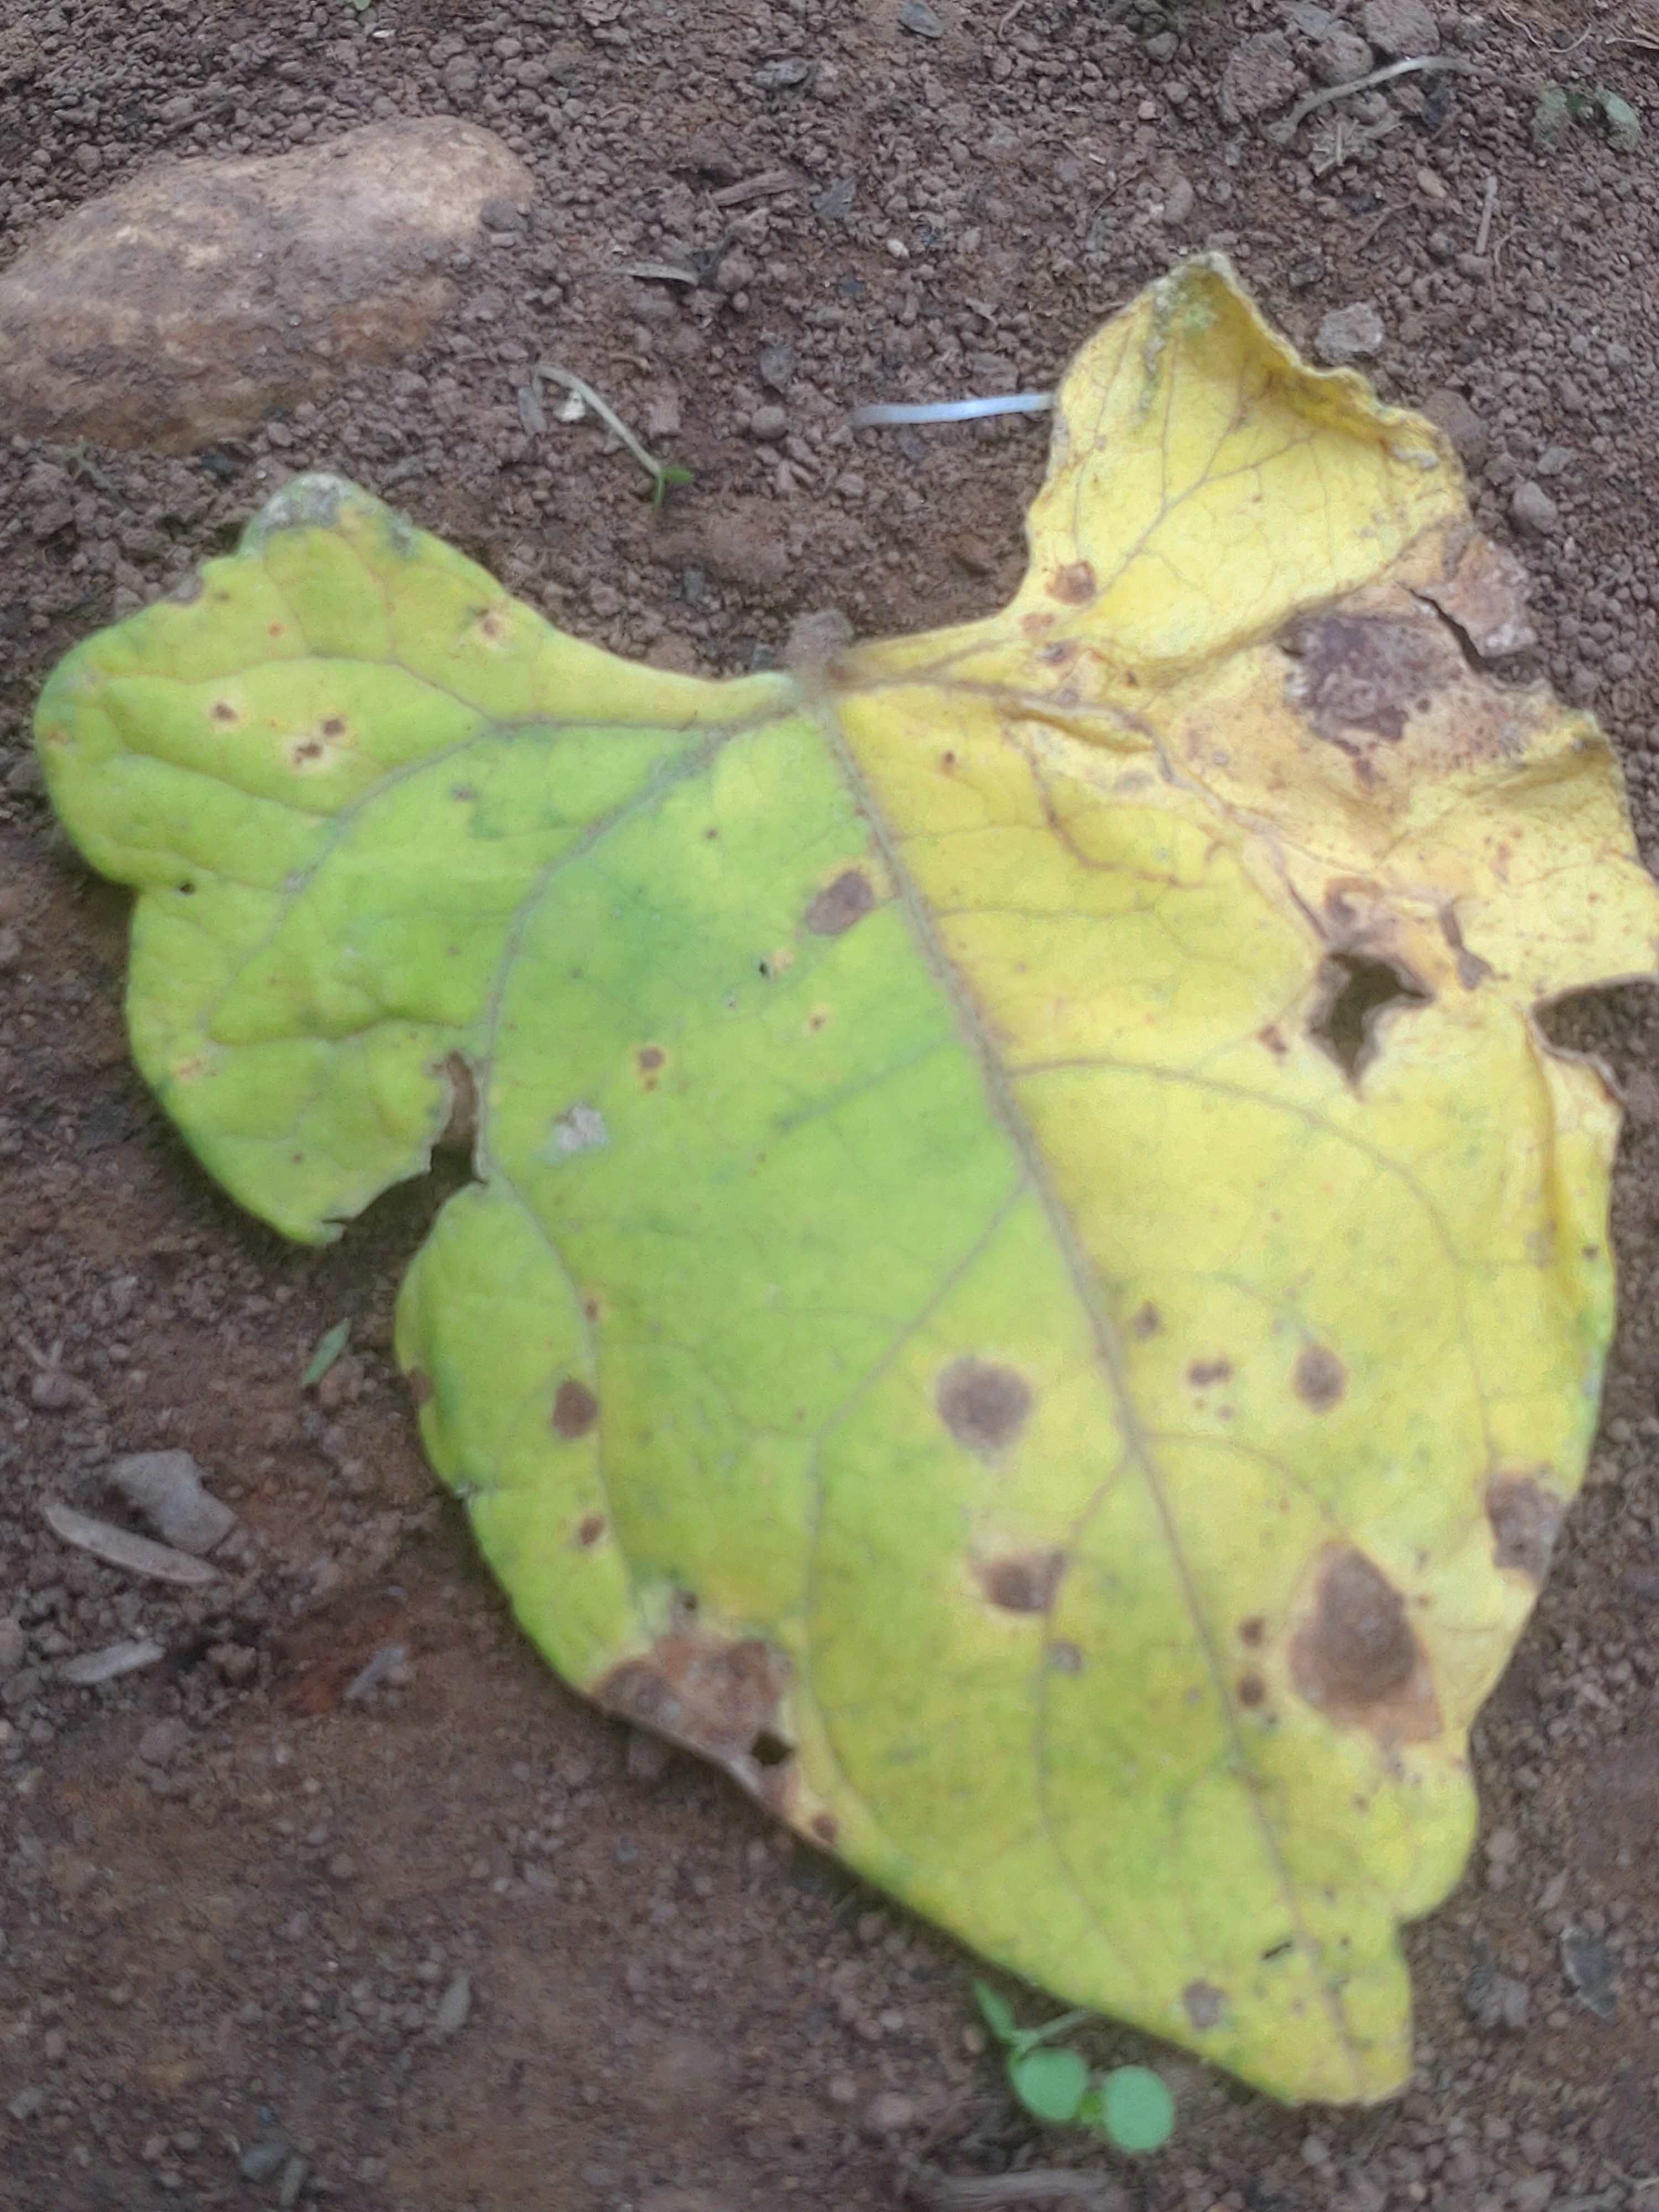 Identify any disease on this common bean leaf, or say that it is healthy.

anthracnose
